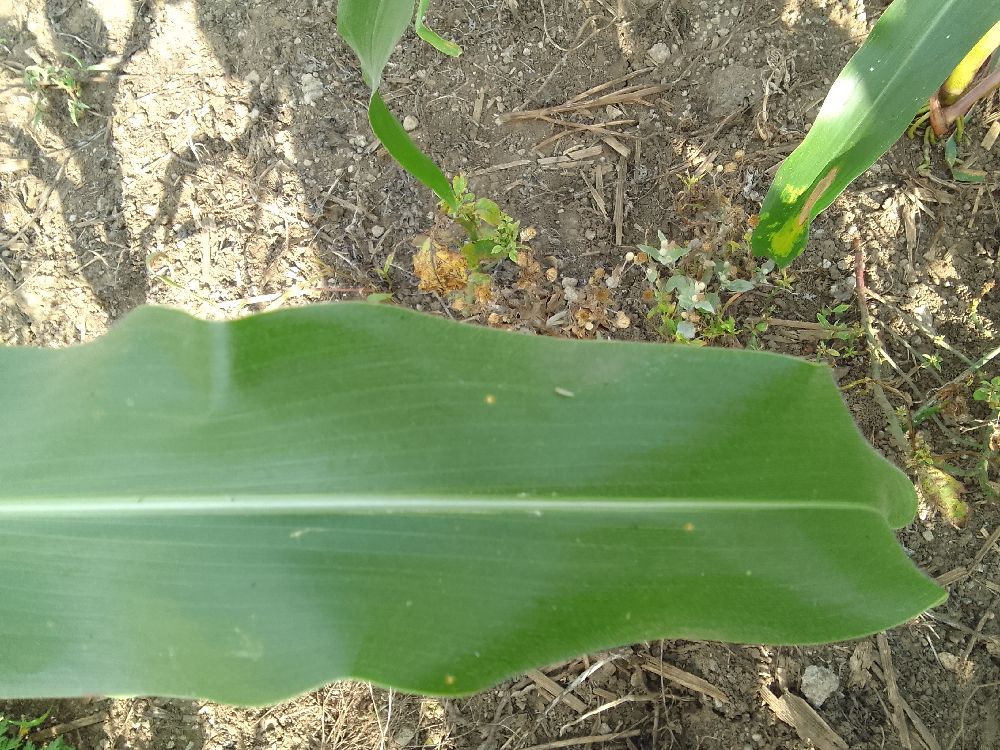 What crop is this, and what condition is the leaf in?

maize, healthy
